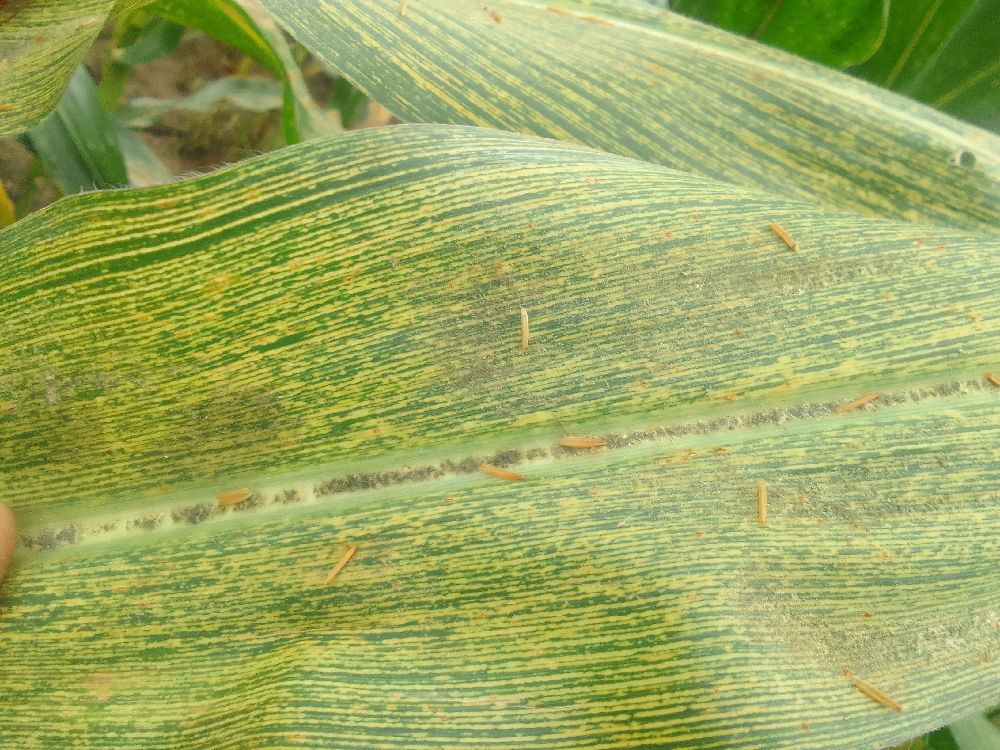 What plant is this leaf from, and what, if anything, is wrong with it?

maize, maize streak virus
